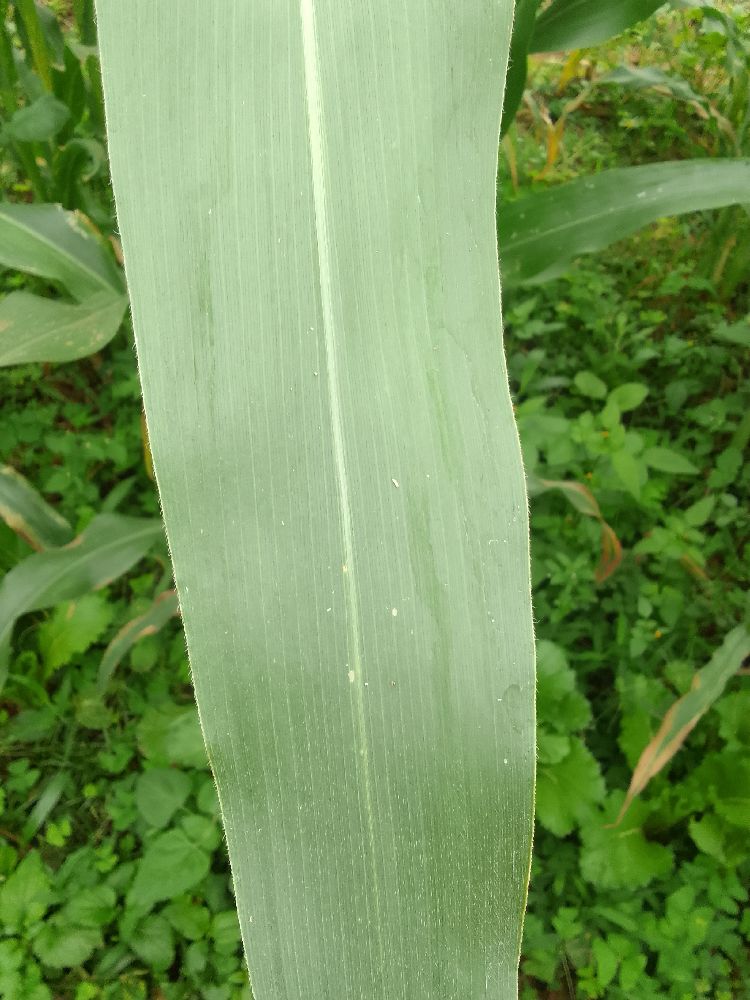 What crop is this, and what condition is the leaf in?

maize, healthy
